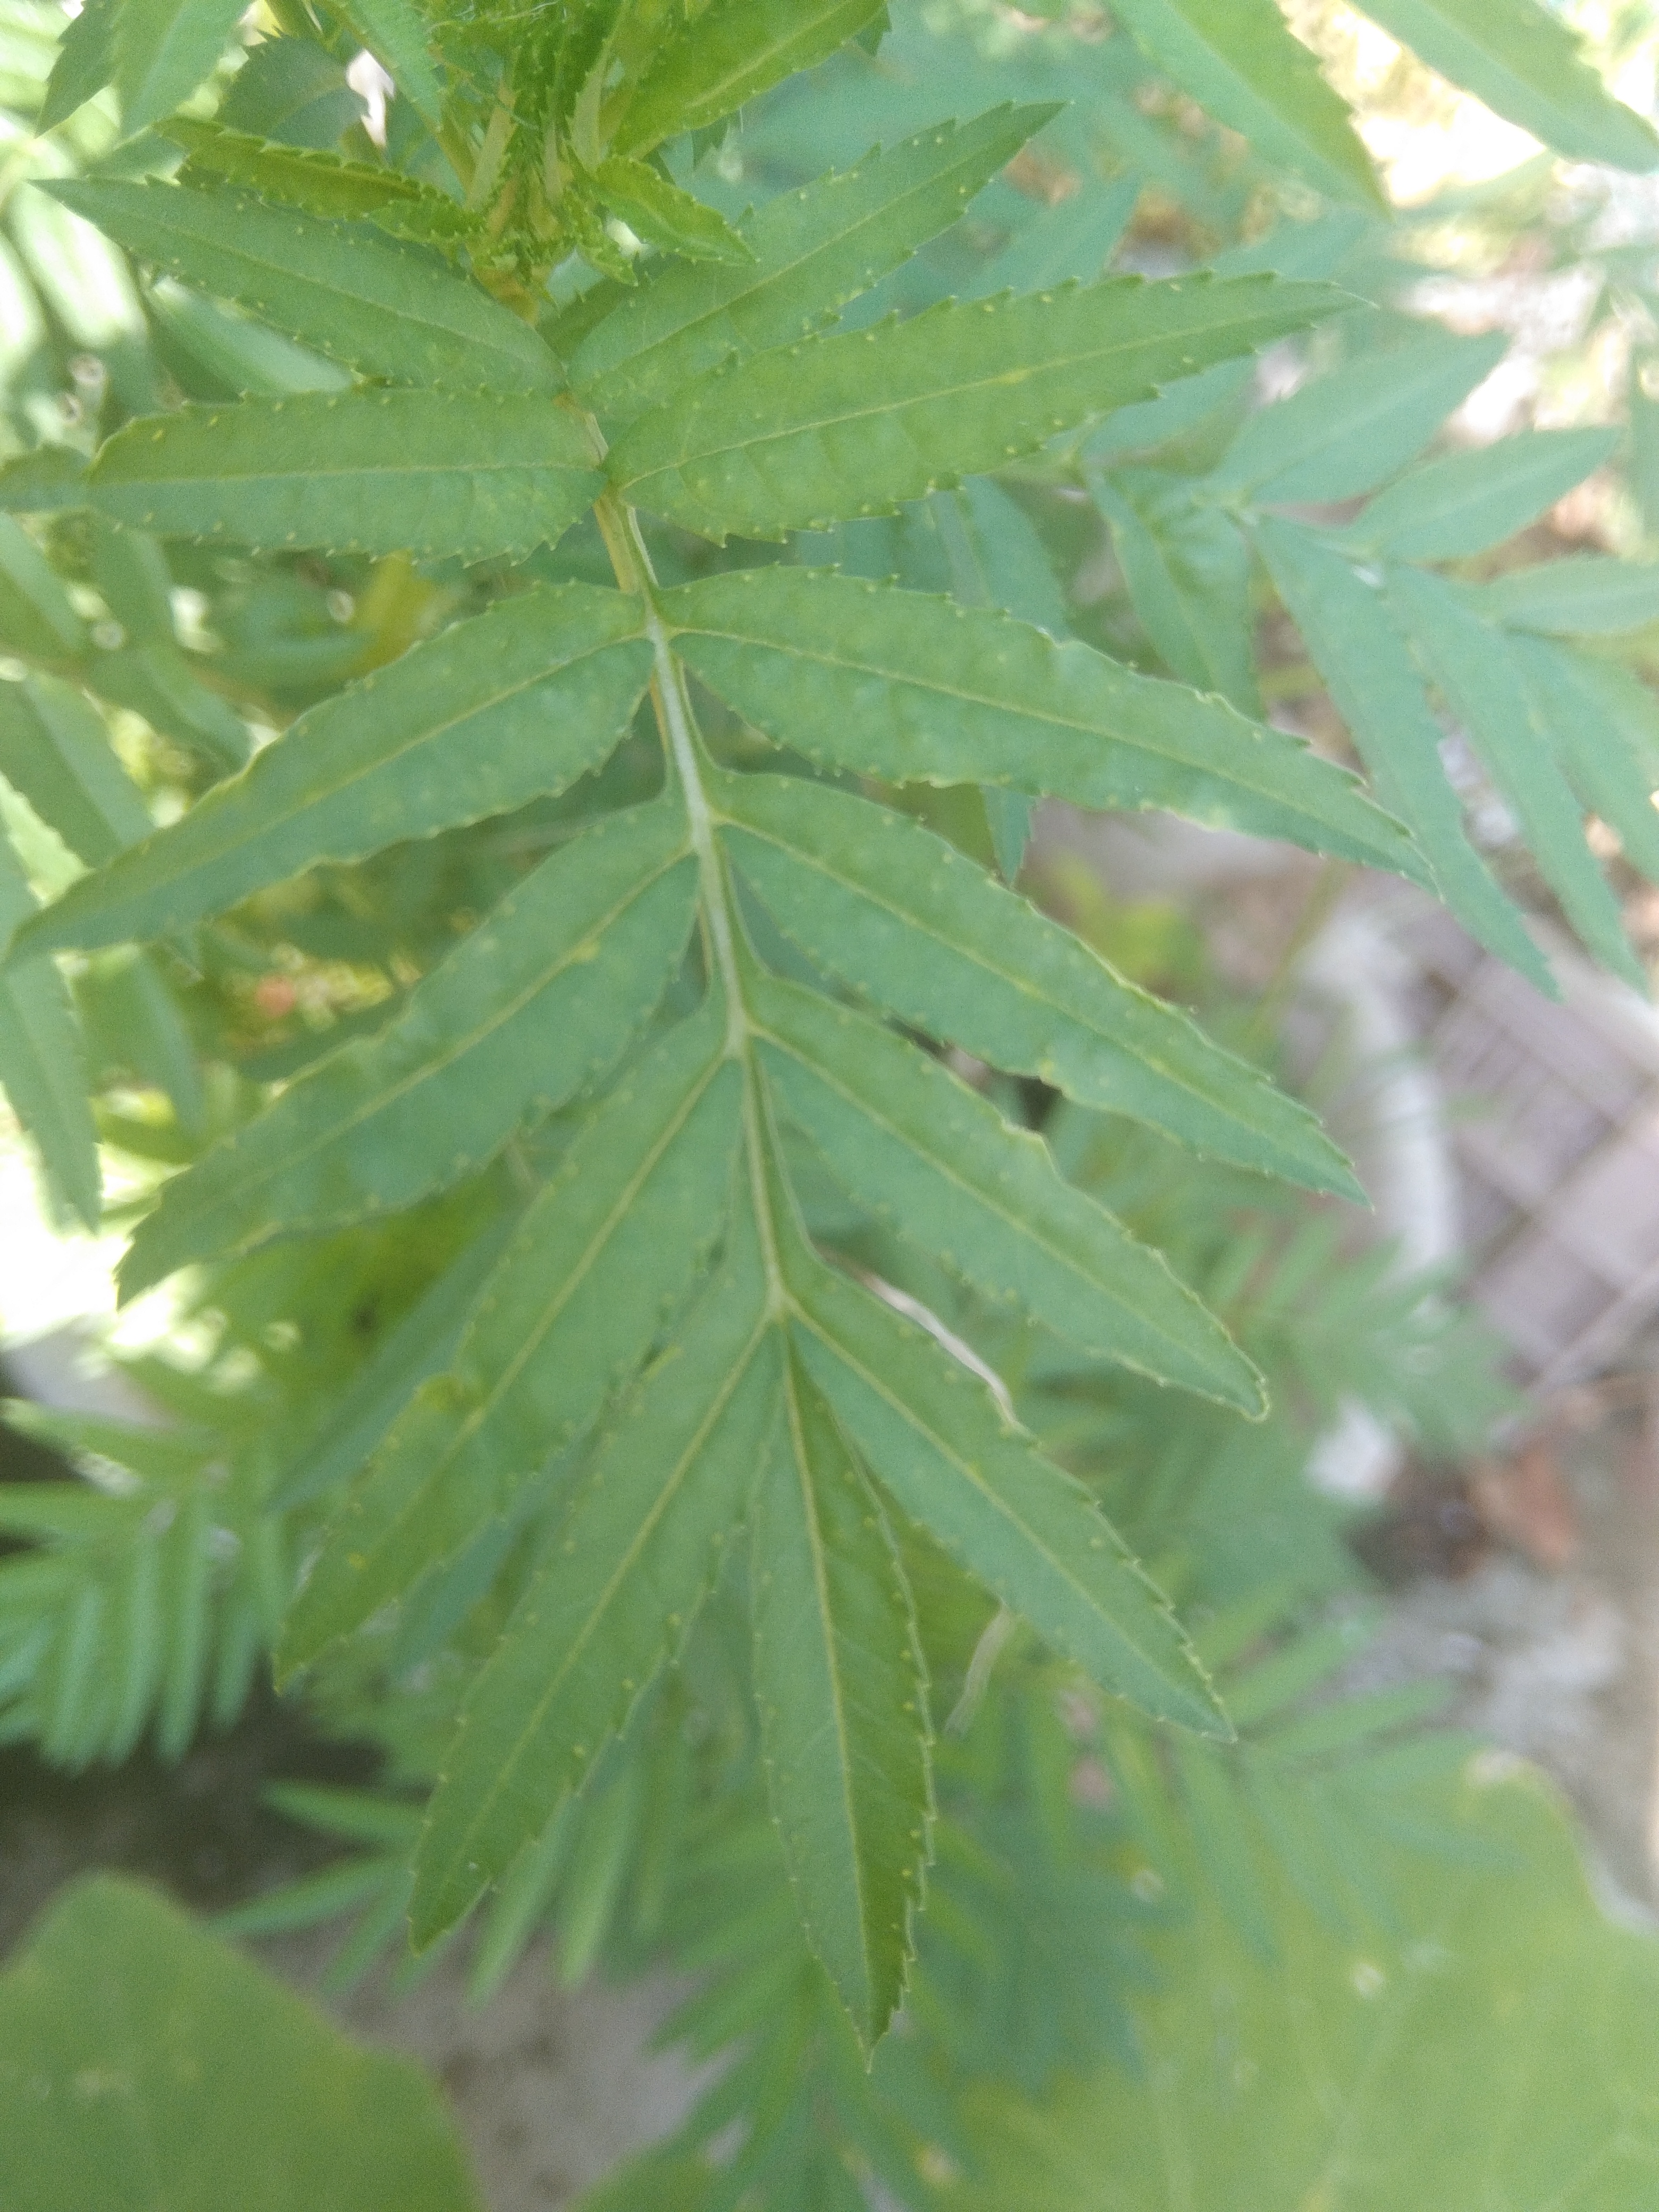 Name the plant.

marigold
